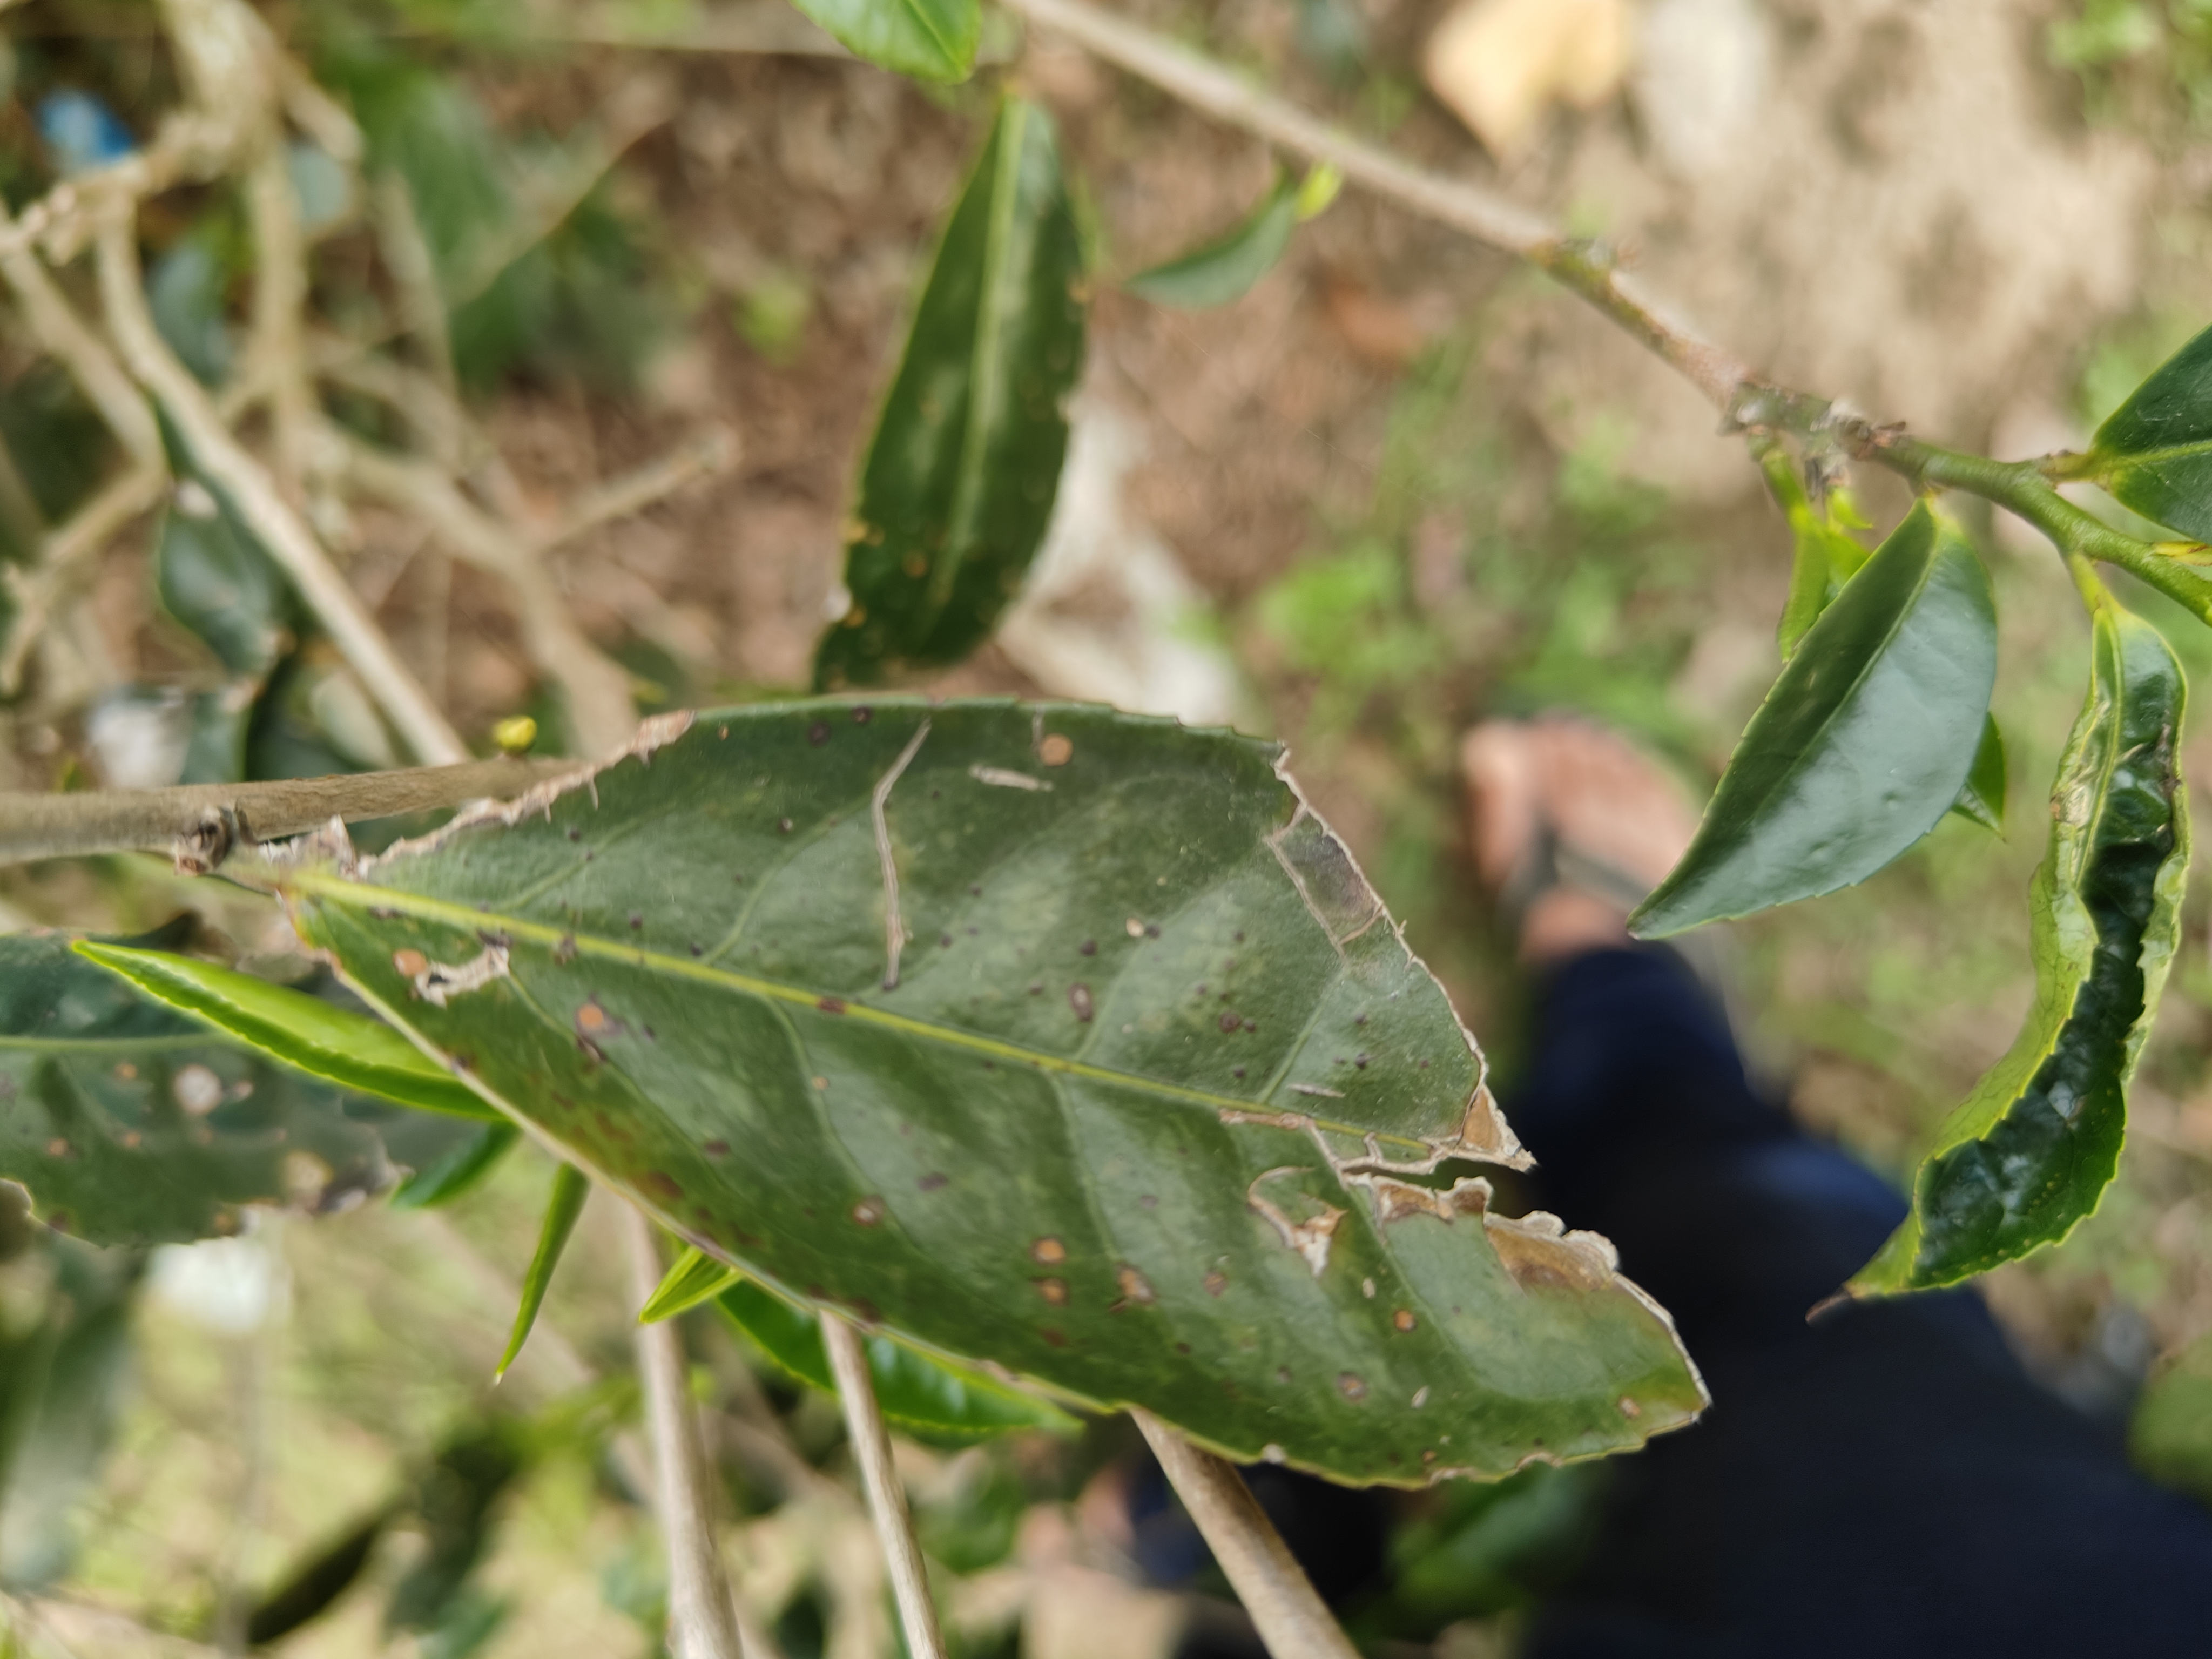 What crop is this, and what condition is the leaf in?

tea, red rust
